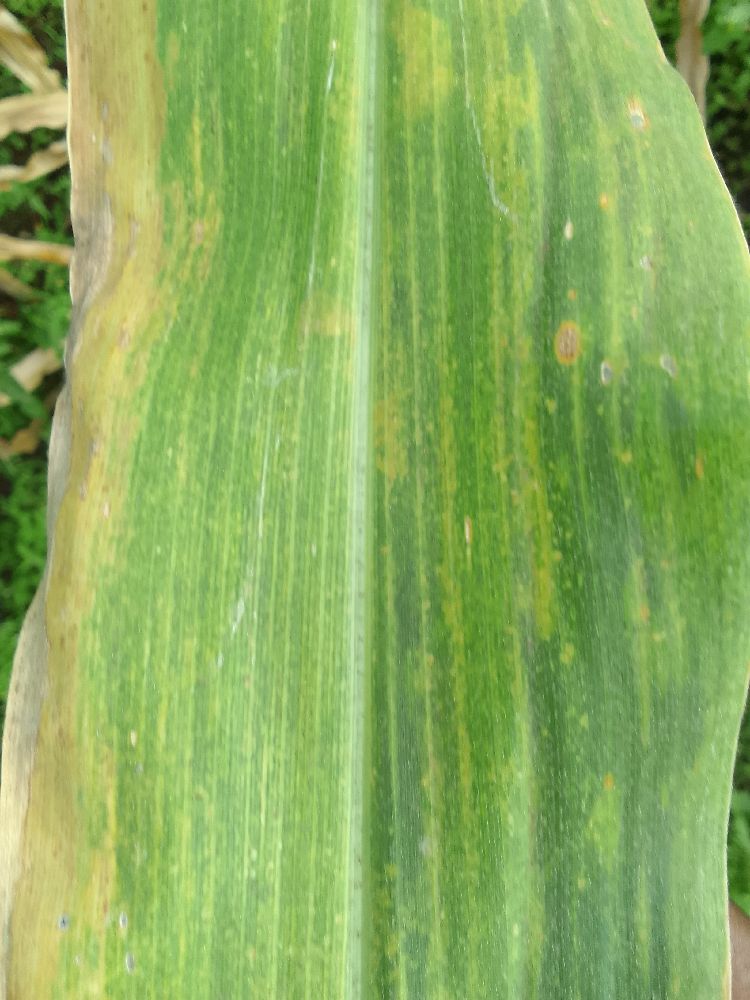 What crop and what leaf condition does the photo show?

maize, maize lethal necrosis
